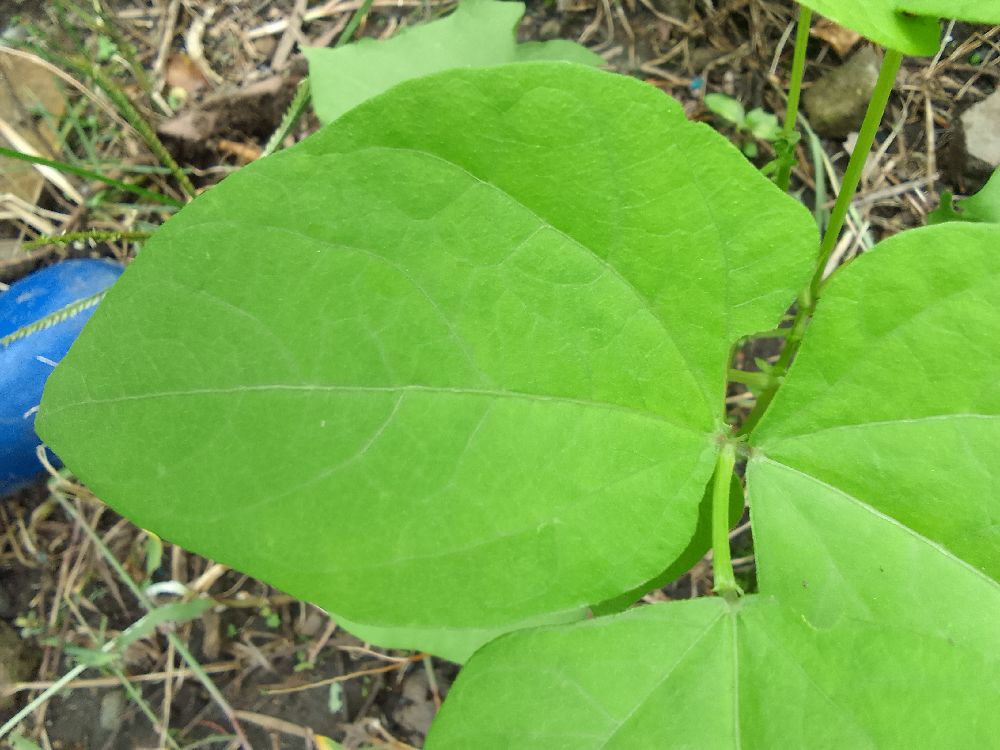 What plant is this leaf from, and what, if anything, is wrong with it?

common bean, healthy
